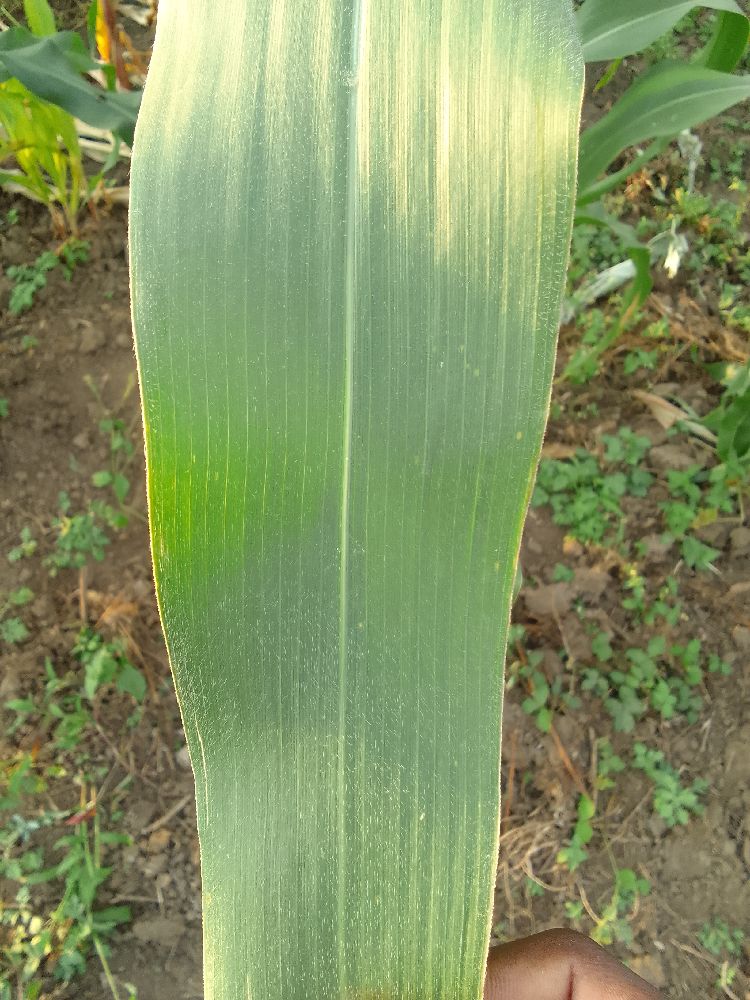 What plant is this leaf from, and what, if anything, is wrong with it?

maize, healthy
